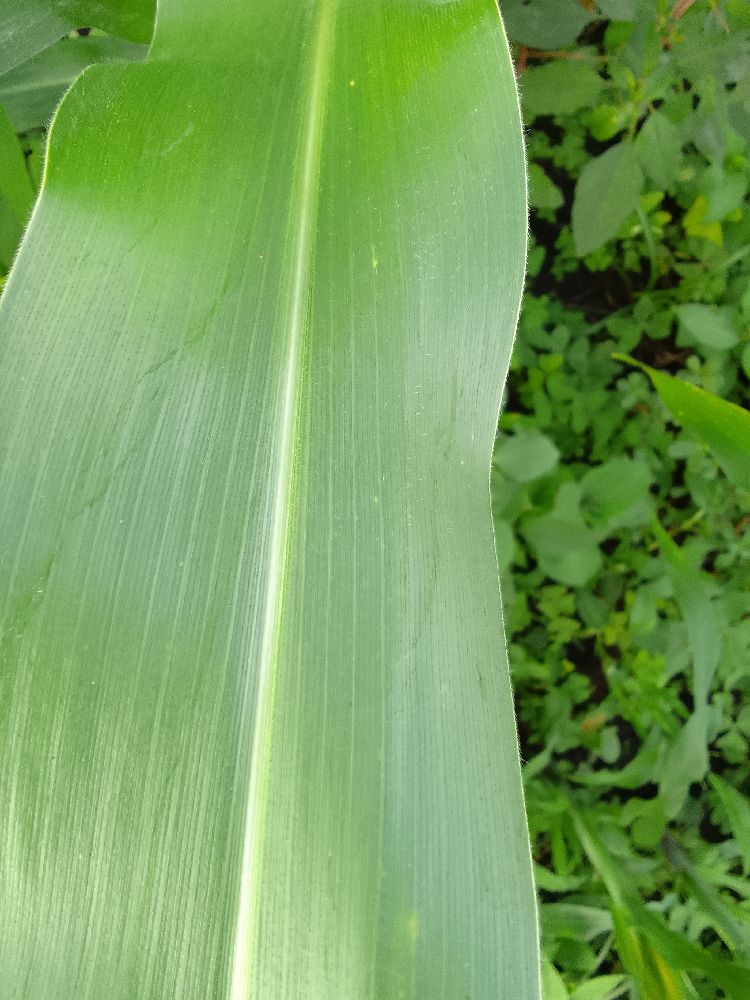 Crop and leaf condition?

maize, healthy
